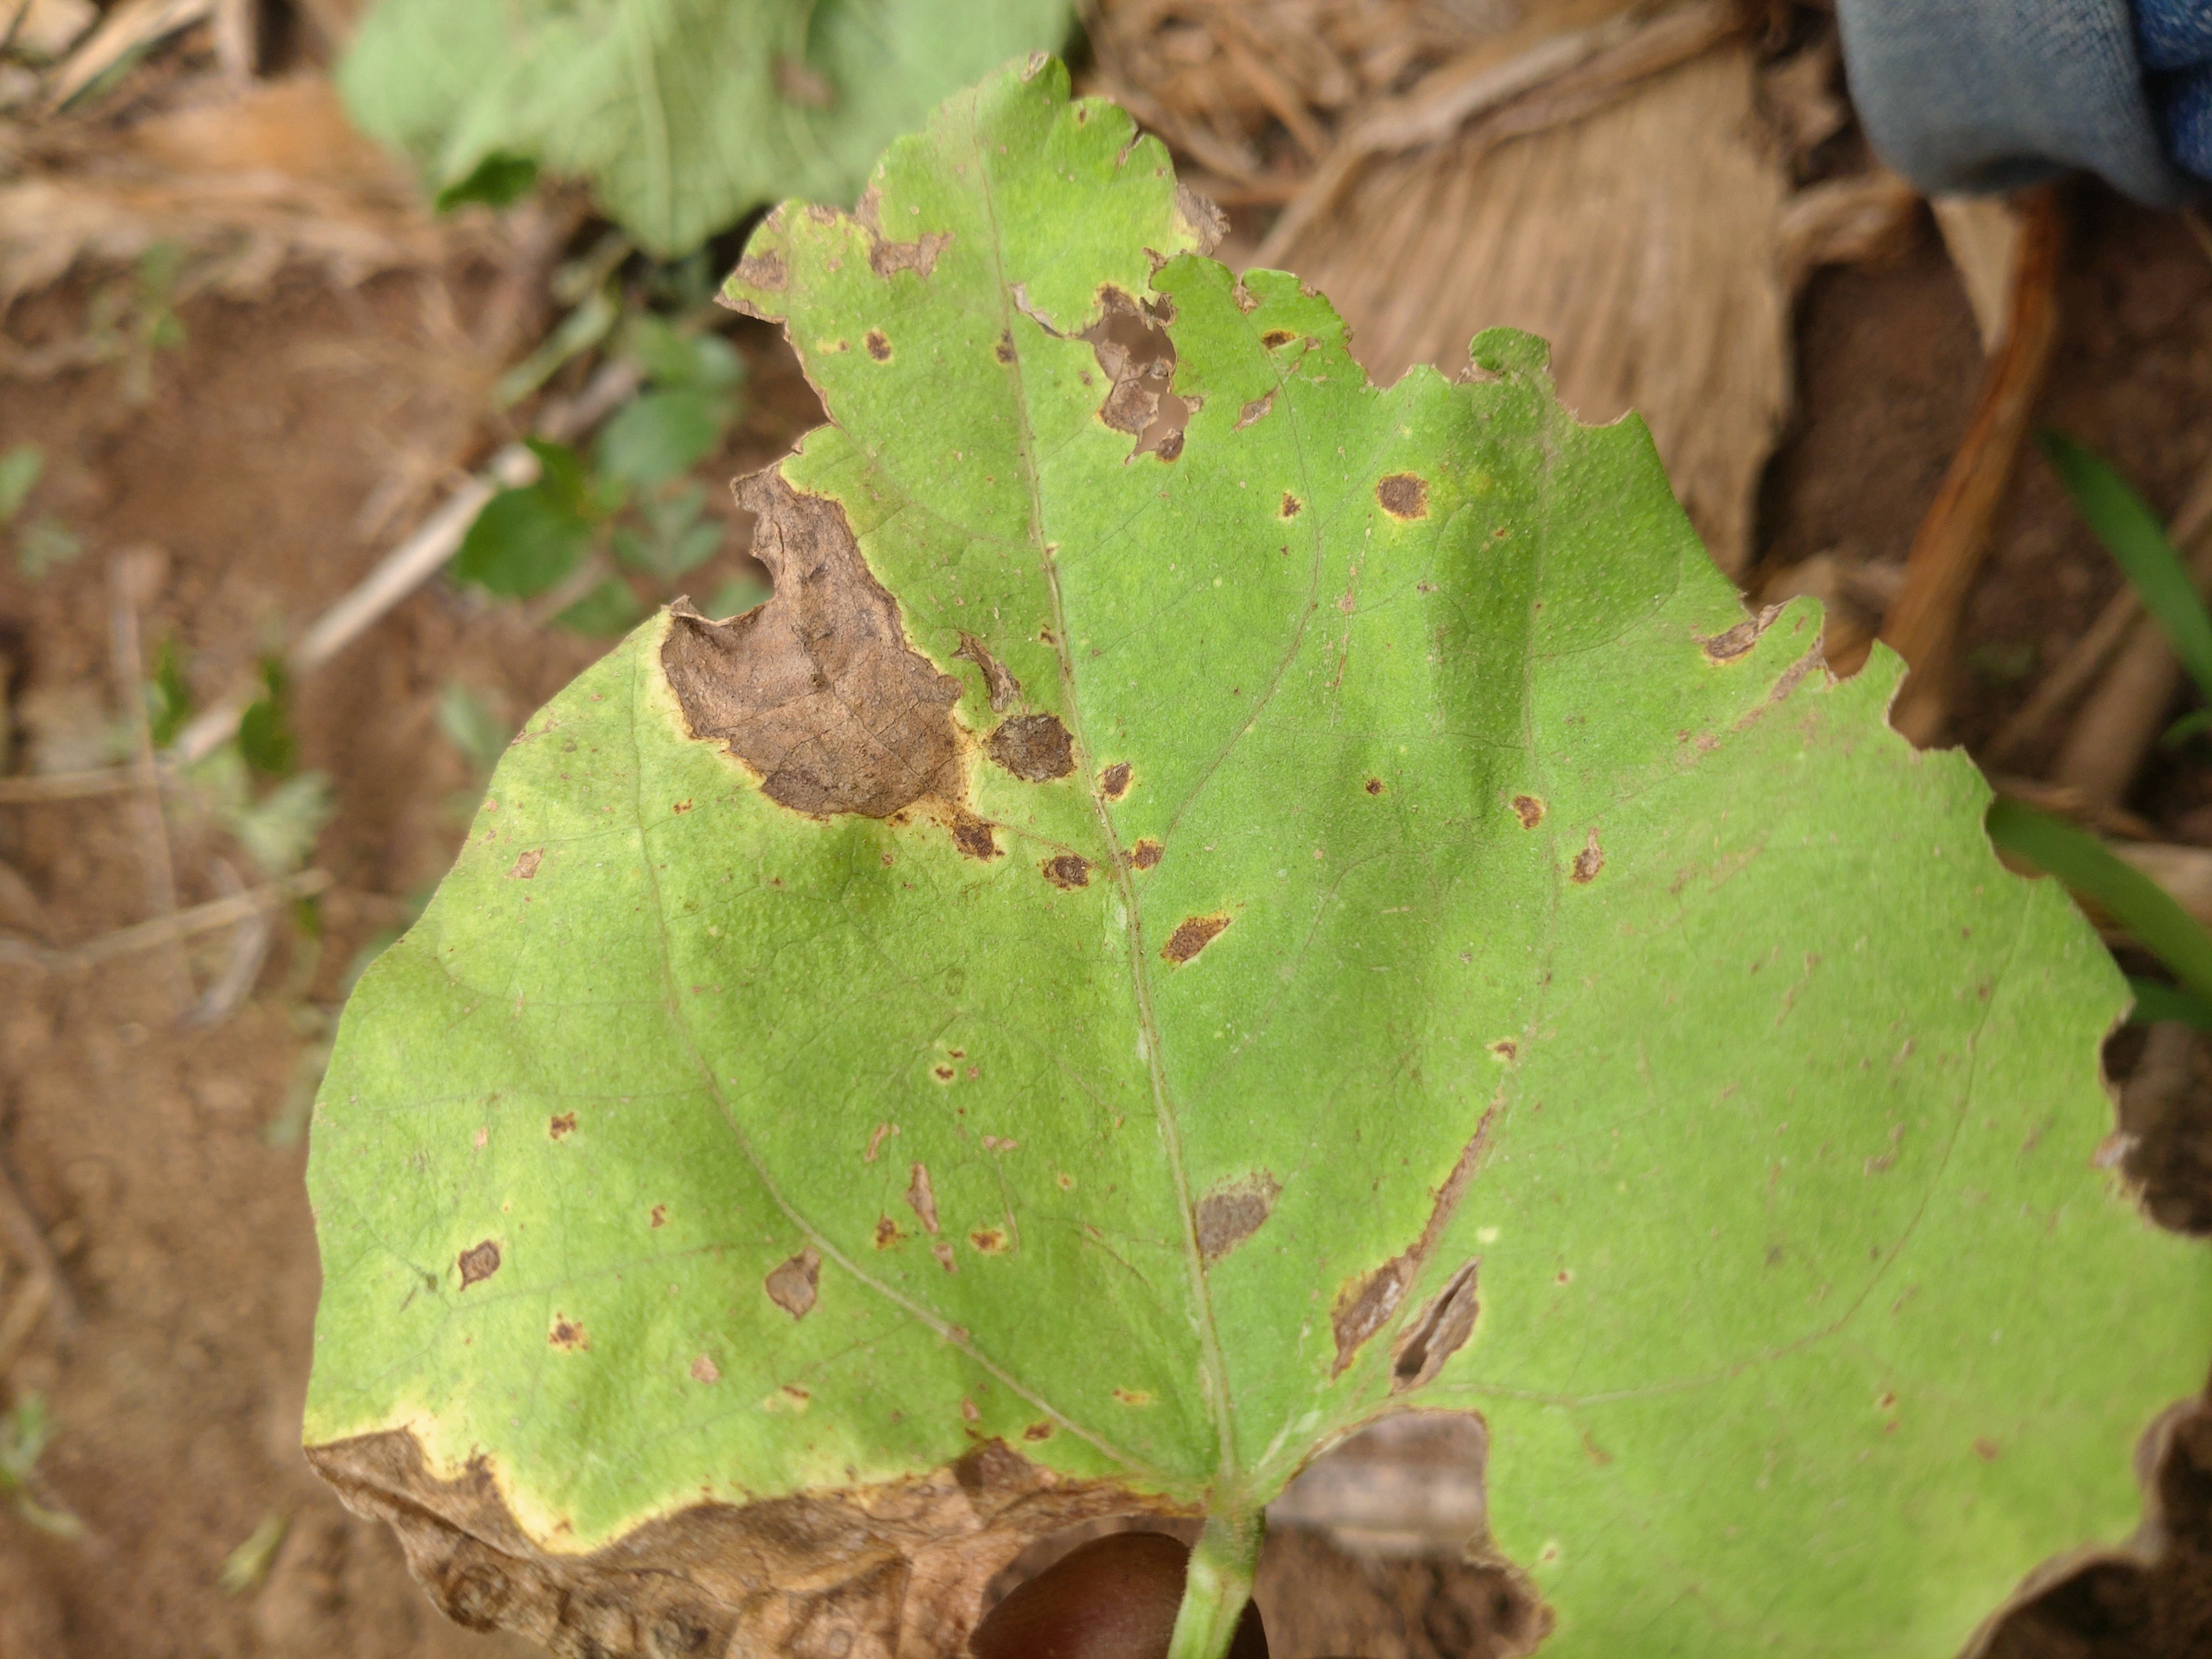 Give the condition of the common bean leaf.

anthracnose
